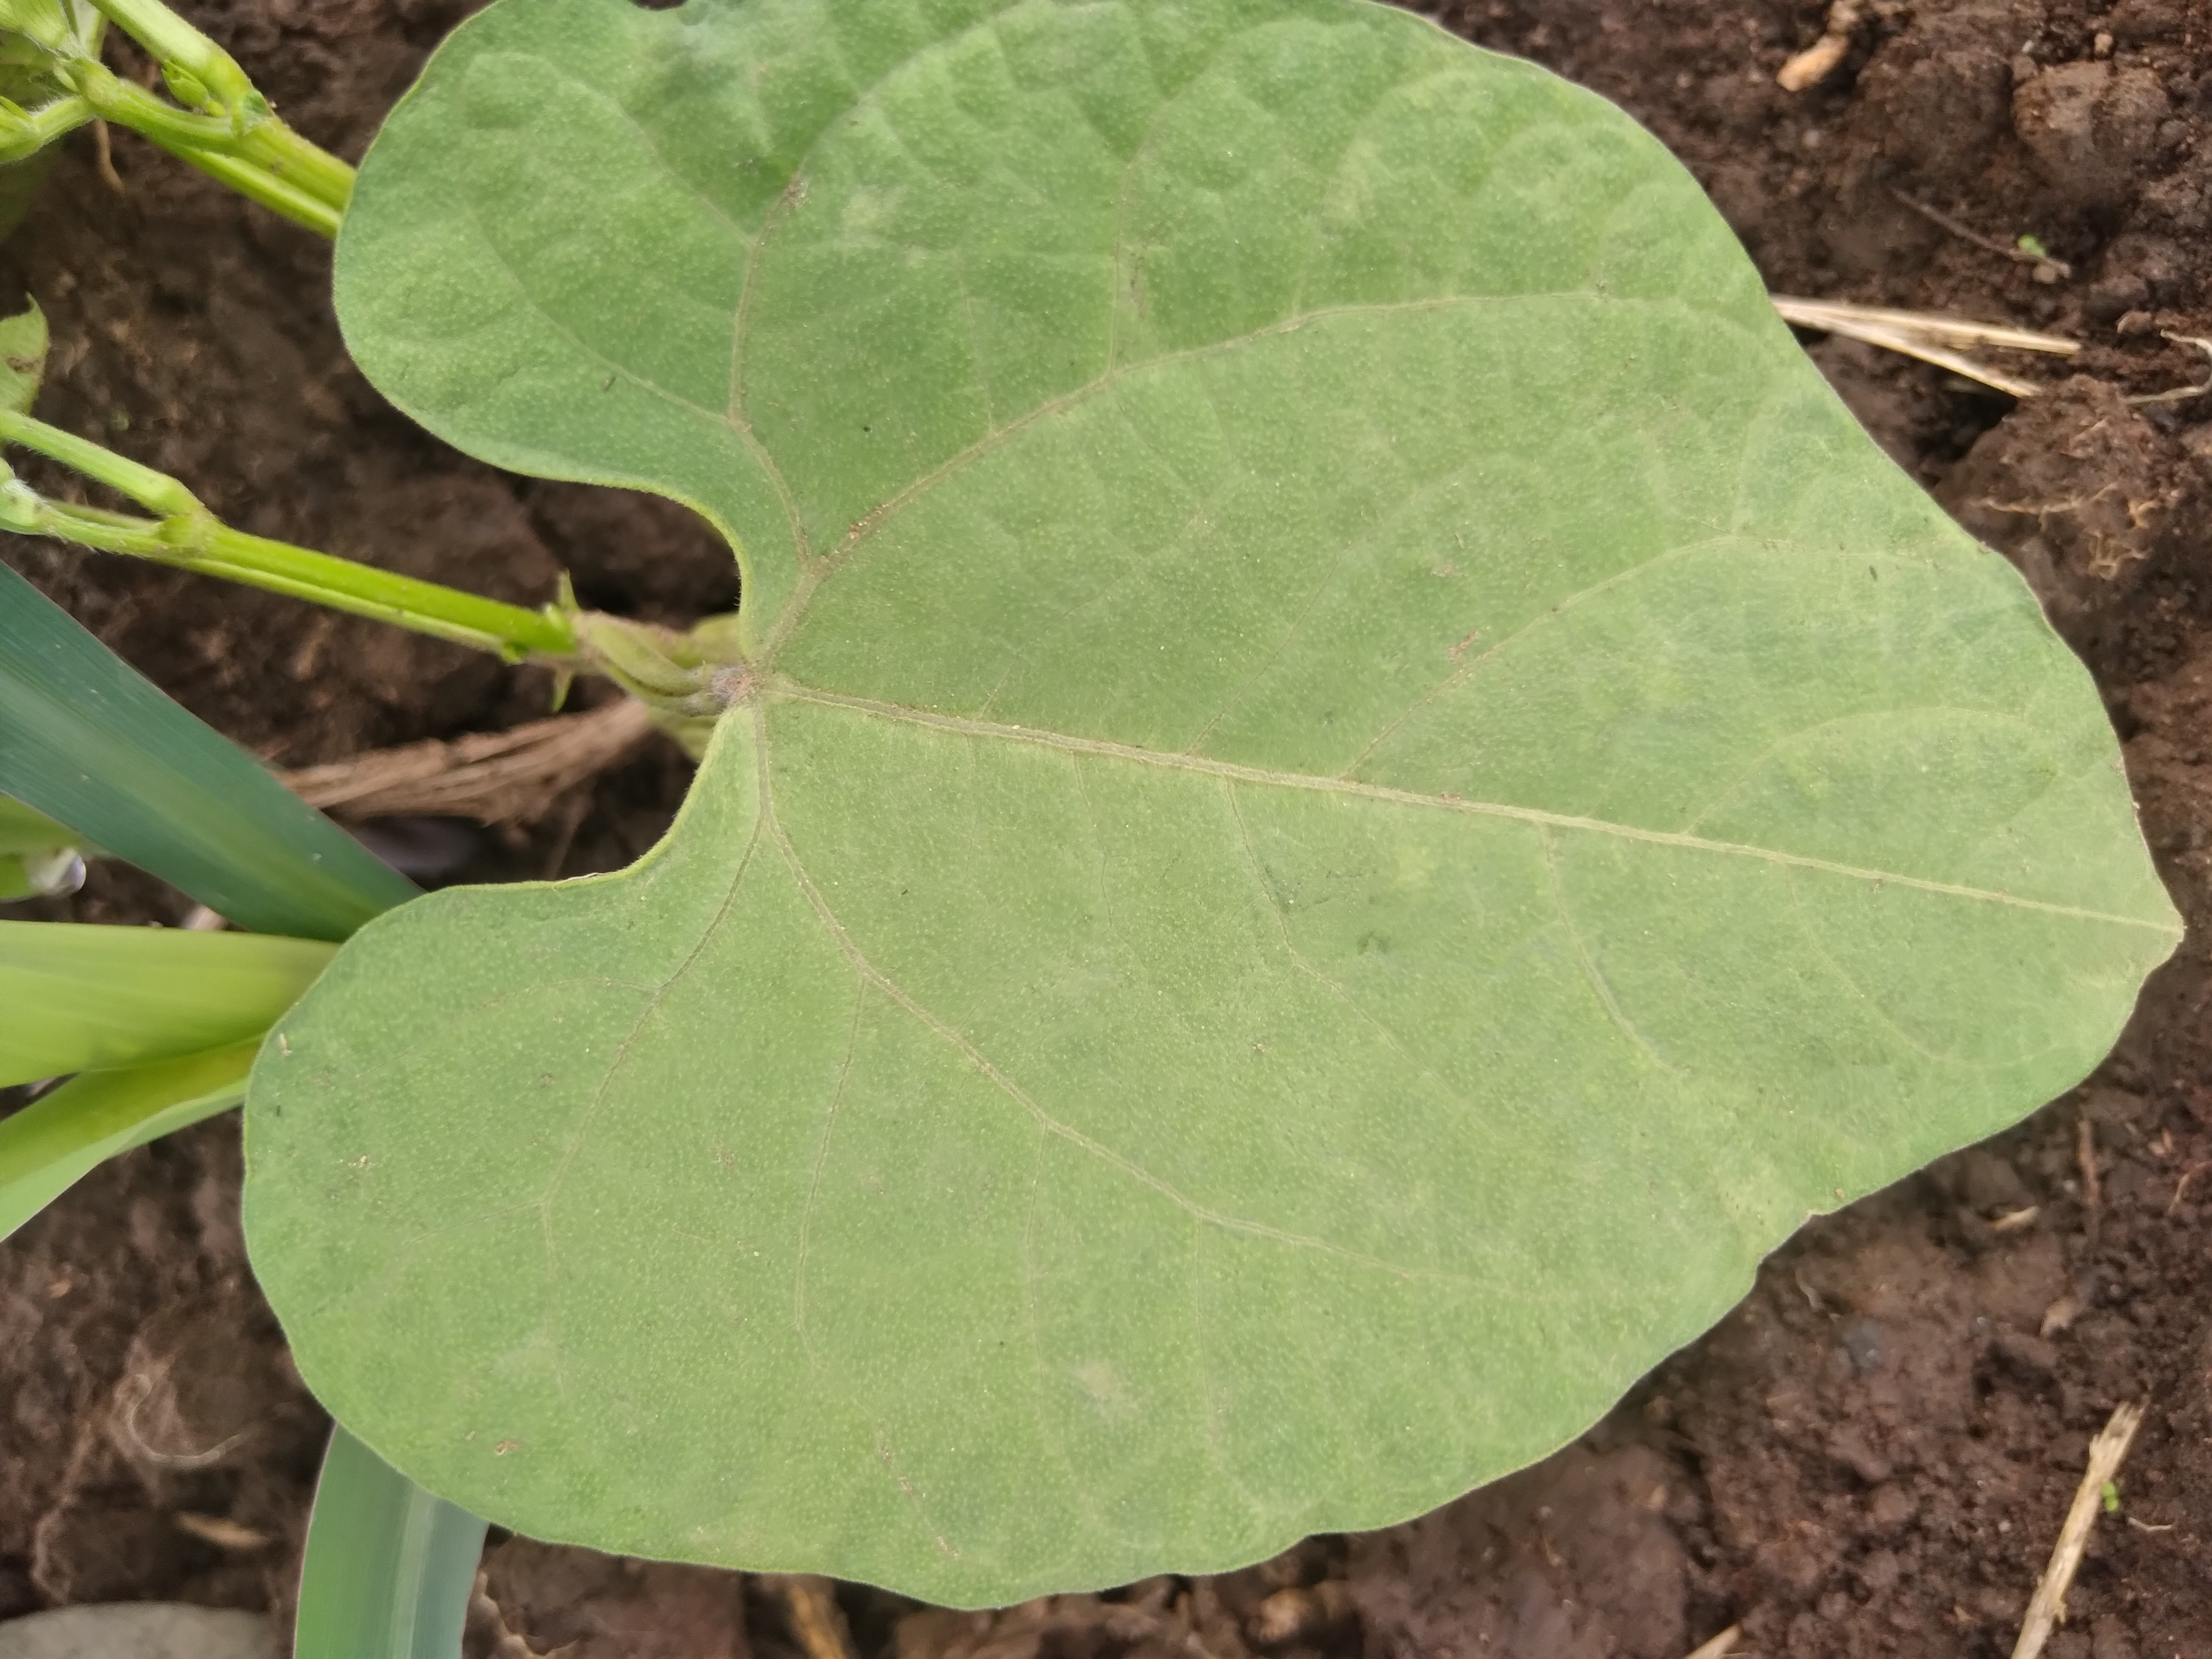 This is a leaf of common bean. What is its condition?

healthy
